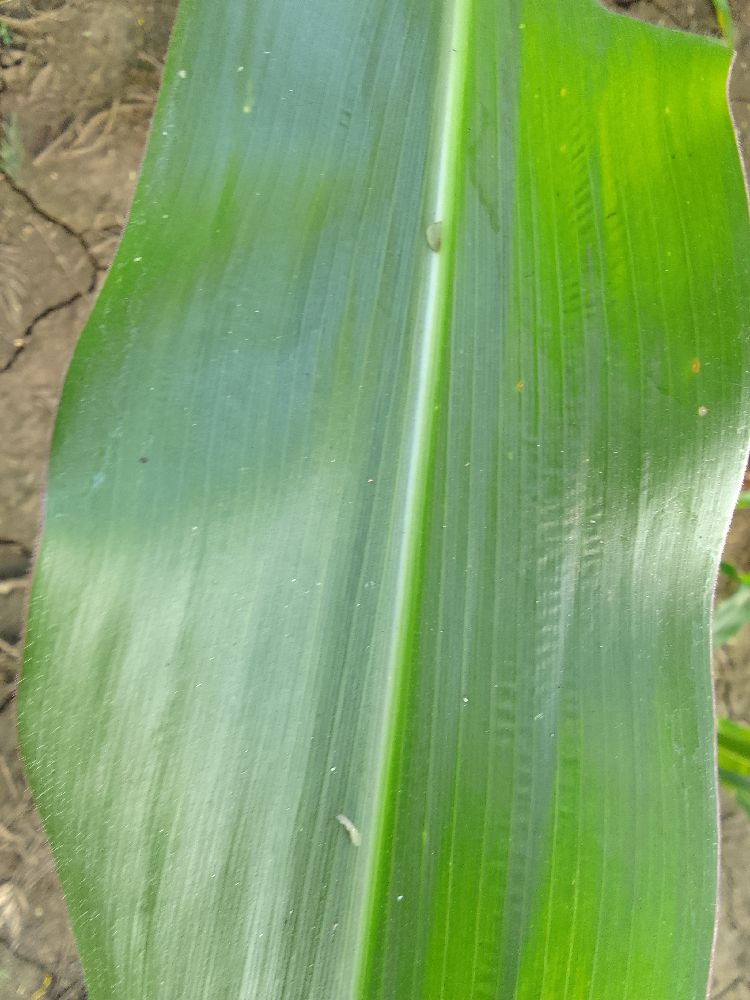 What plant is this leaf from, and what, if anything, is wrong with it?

maize, healthy
